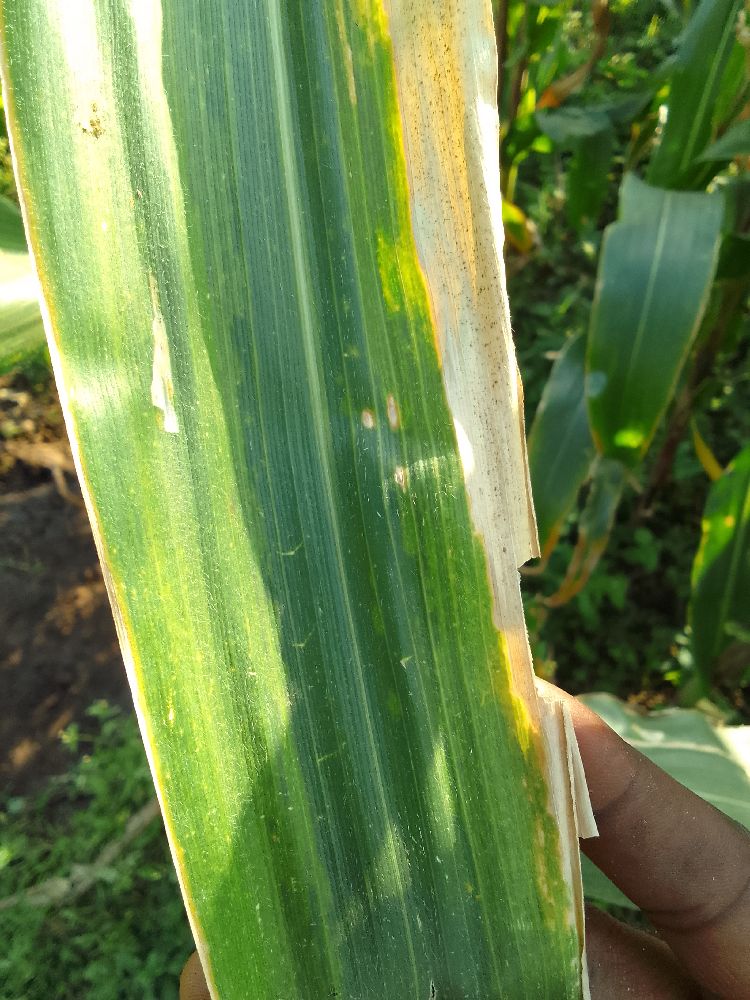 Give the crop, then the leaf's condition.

maize, maize lethal necrosis
